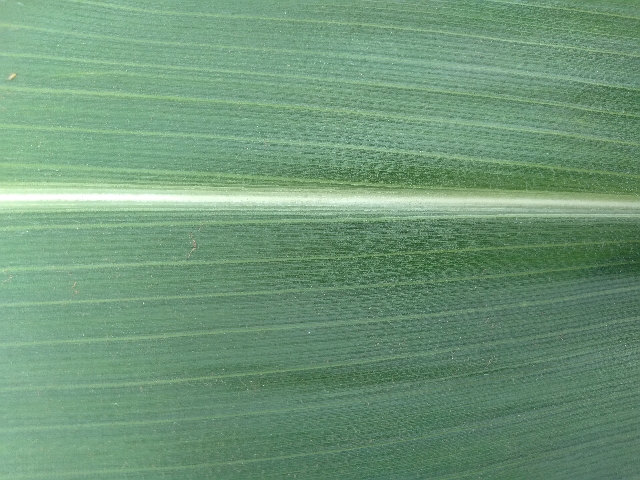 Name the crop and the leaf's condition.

maize, healthy
